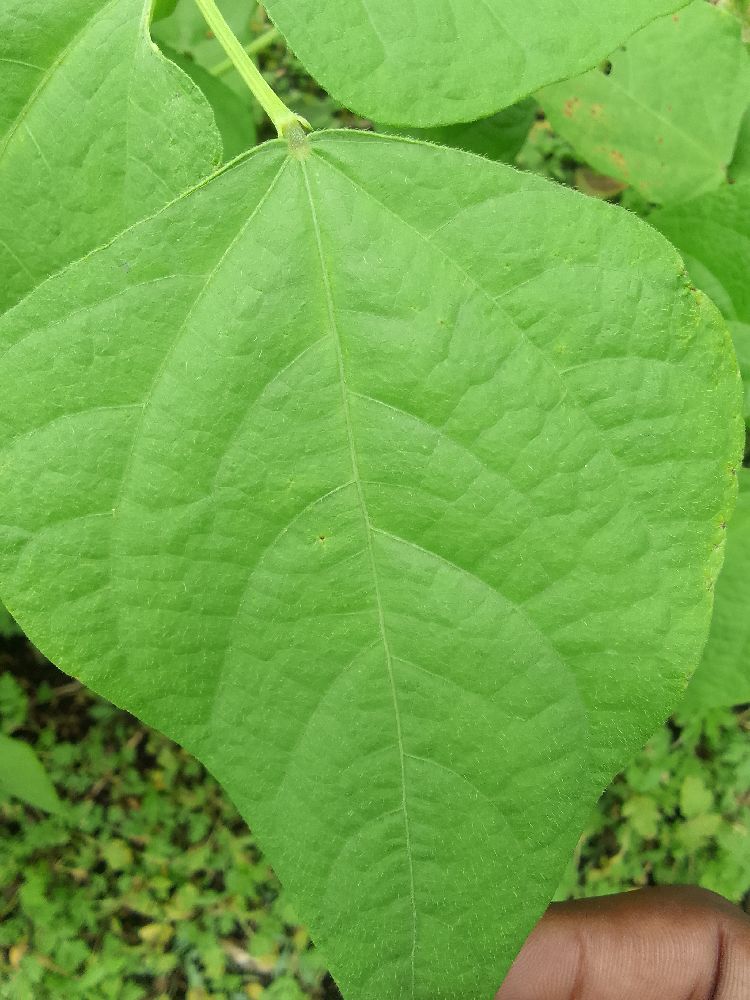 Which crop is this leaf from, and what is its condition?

common bean, healthy
